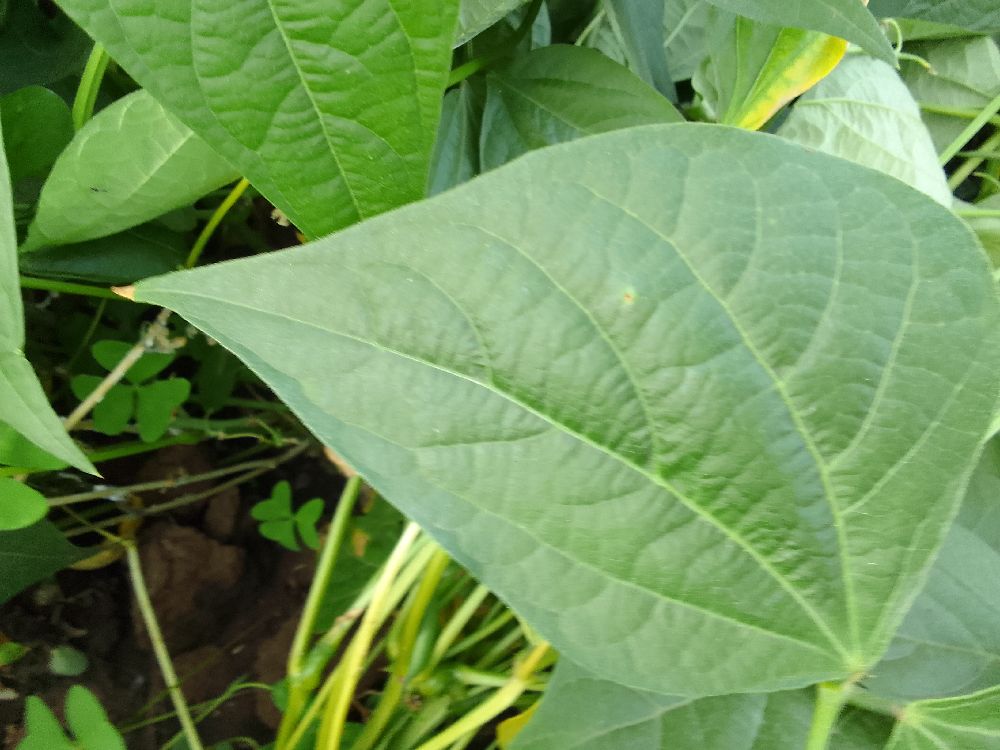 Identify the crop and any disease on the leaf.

common bean, healthy
